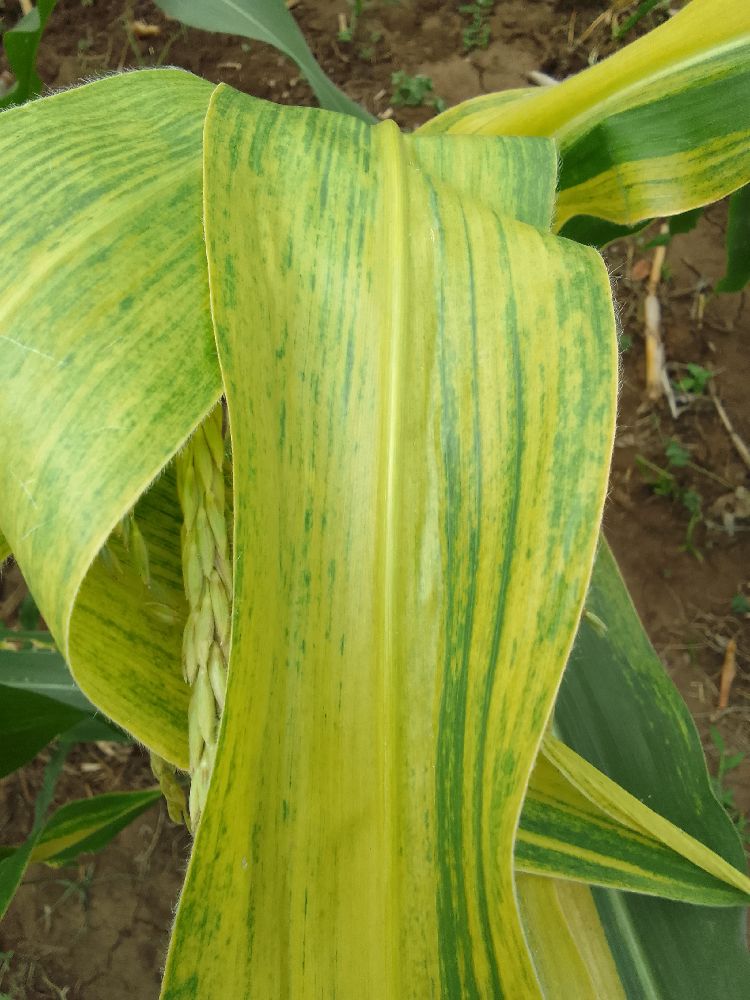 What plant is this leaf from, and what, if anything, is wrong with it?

maize, maize lethal necrosis
